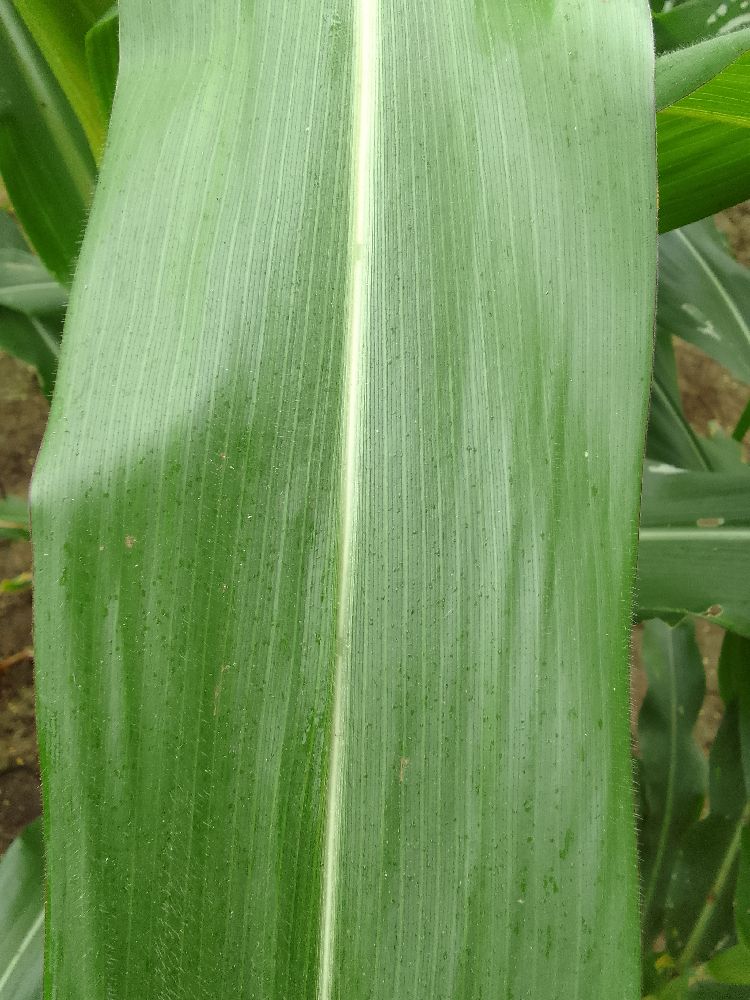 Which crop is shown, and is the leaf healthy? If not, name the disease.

maize, healthy
